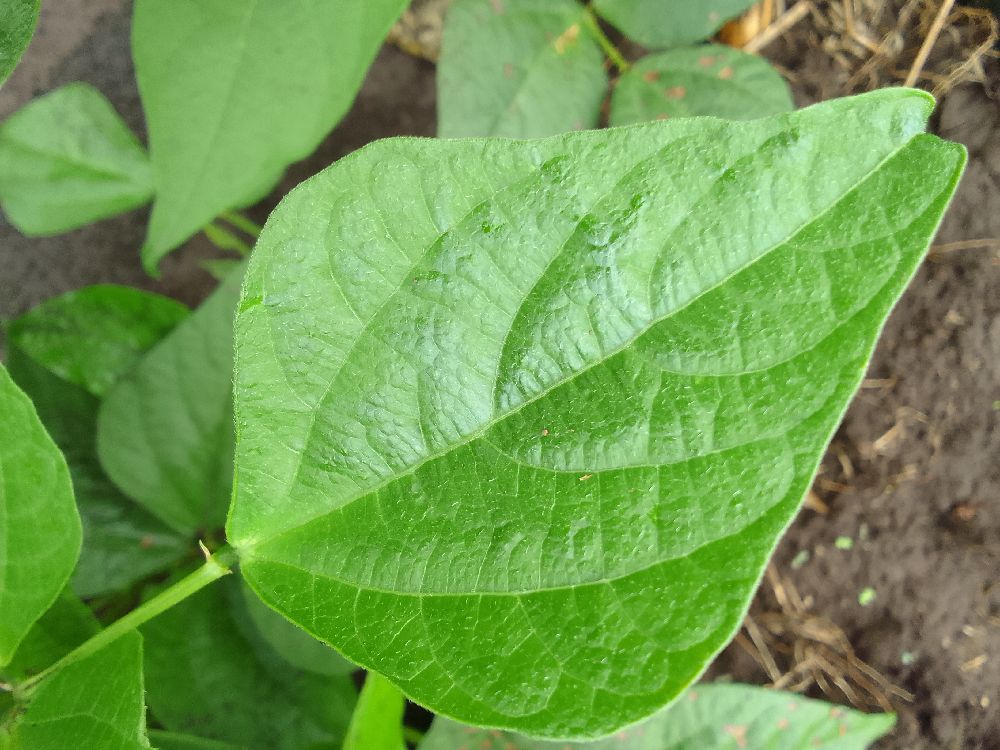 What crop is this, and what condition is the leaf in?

common bean, healthy
